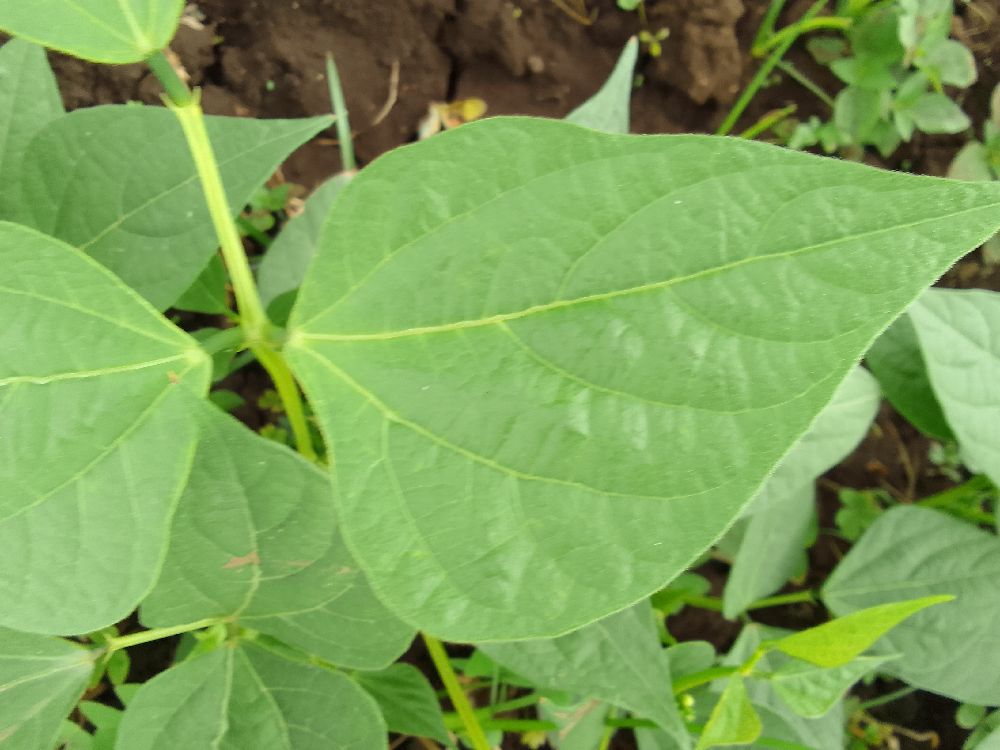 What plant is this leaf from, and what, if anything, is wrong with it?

common bean, healthy
